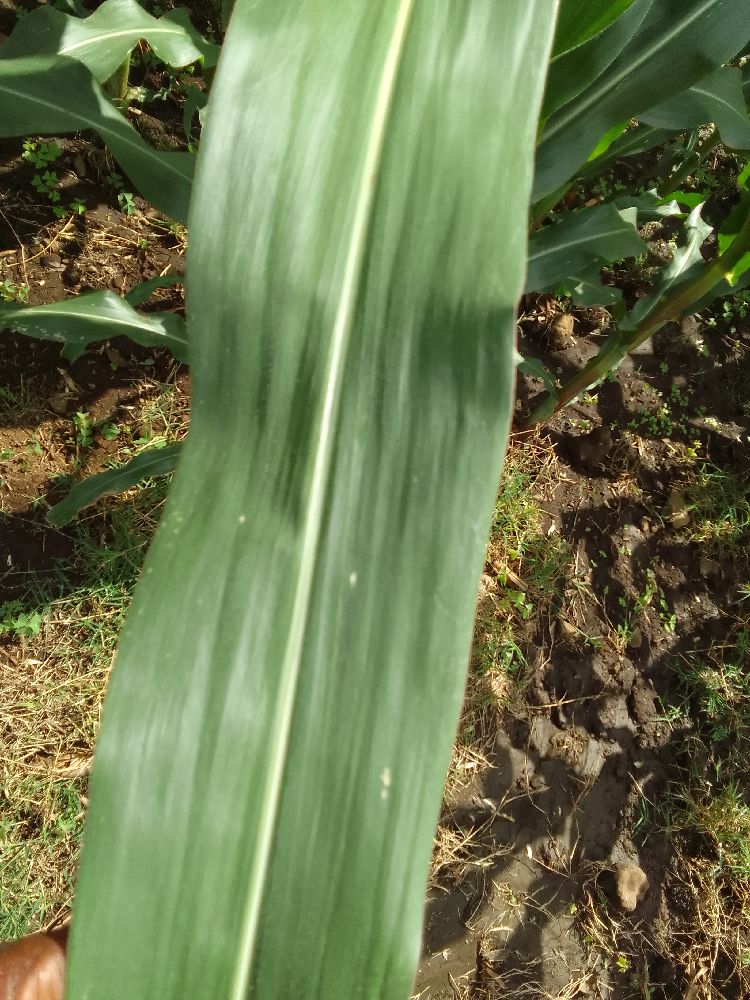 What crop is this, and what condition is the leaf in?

maize, healthy
